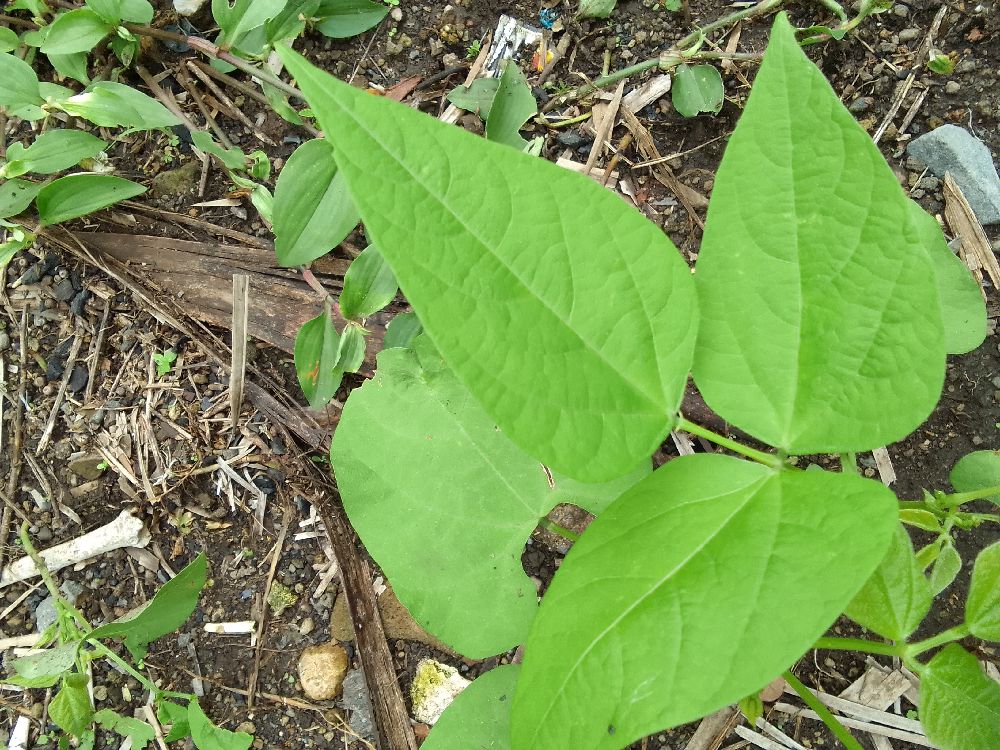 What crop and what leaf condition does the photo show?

common bean, healthy
